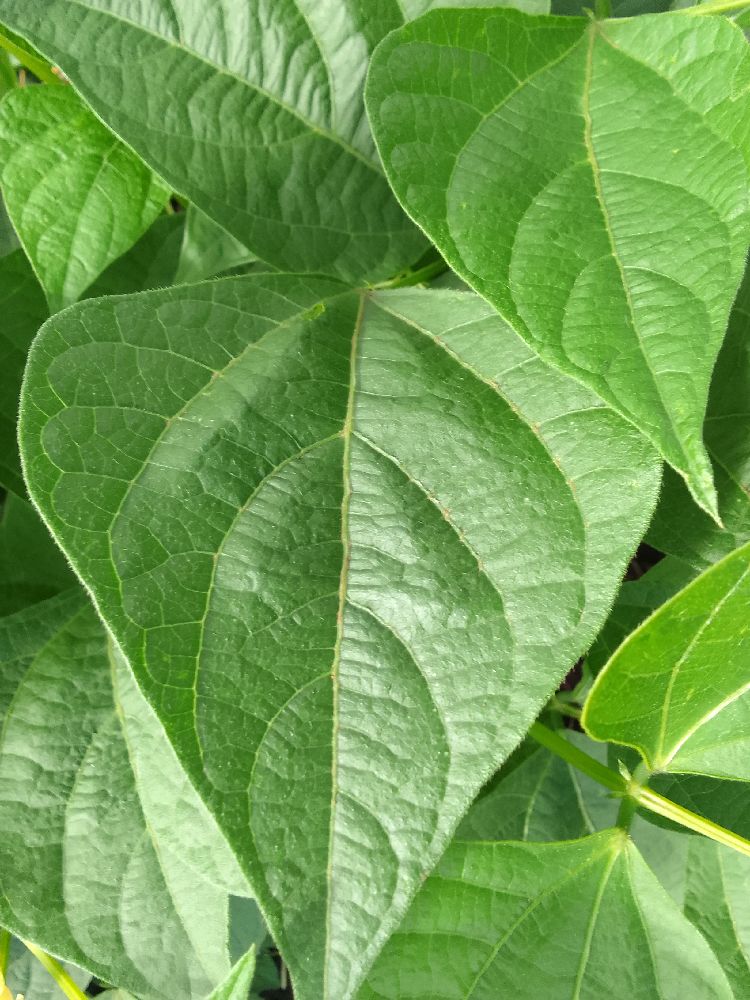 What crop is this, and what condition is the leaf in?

common bean, healthy
